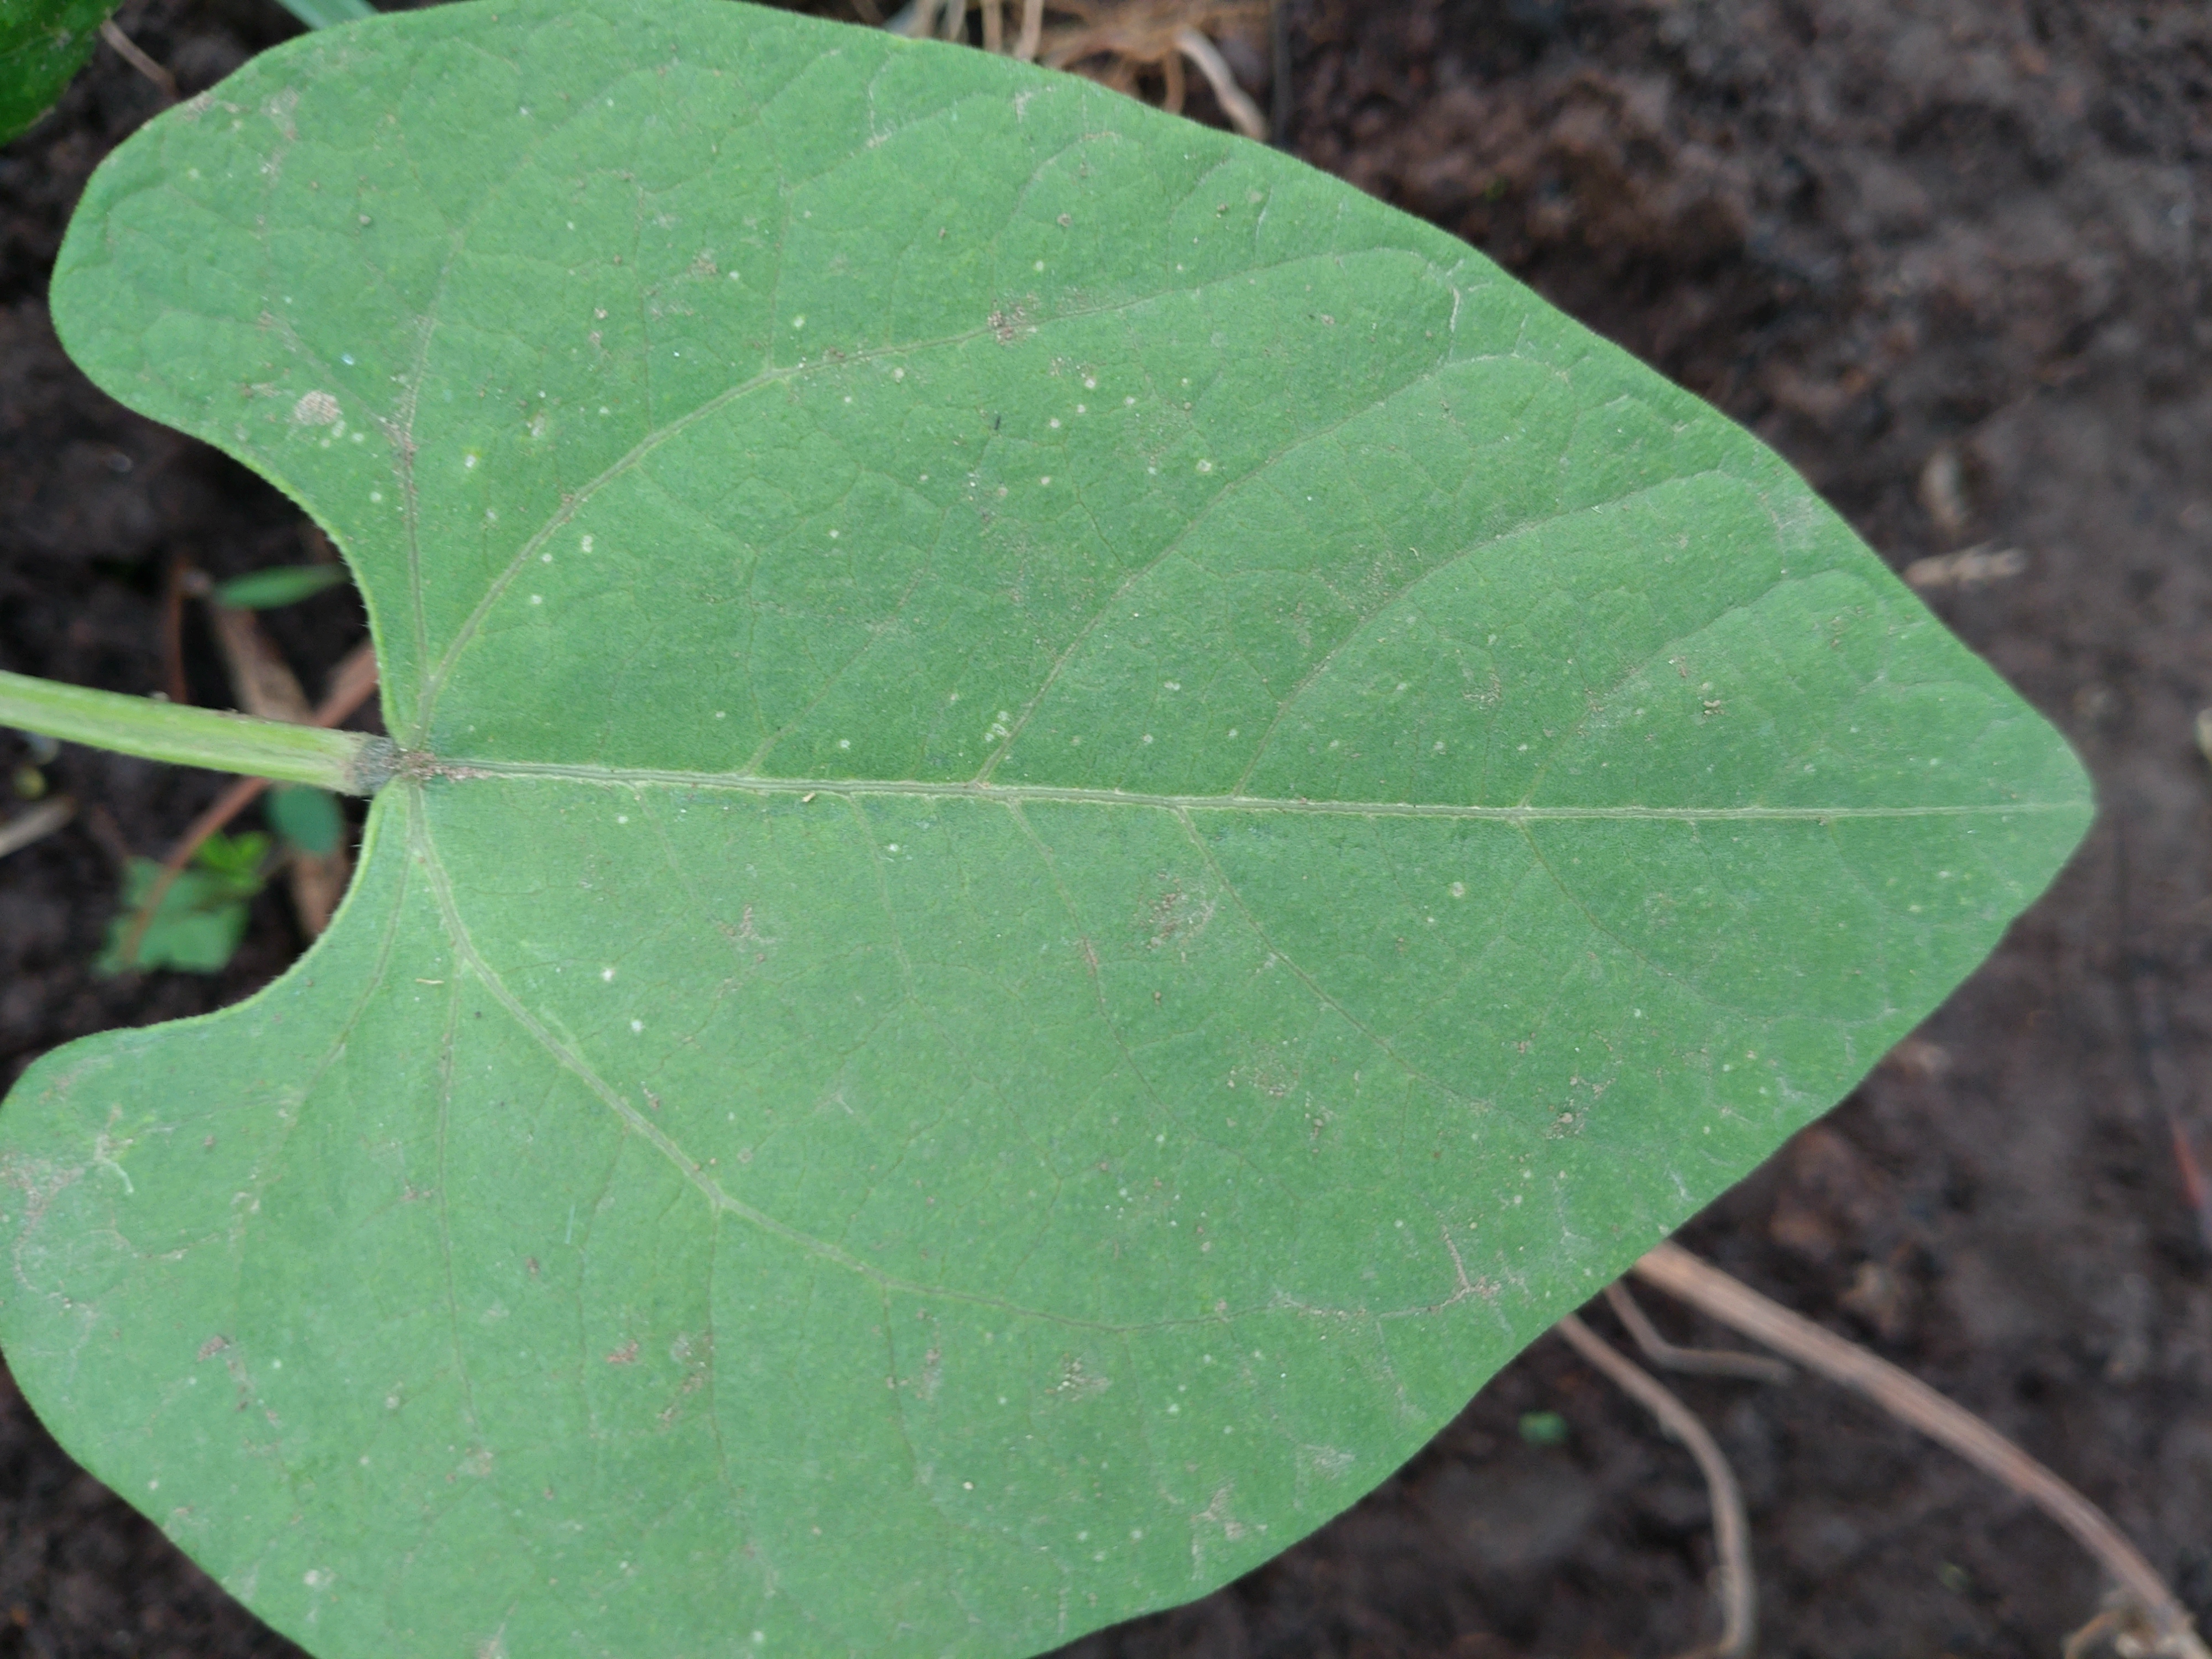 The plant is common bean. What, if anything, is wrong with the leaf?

healthy
